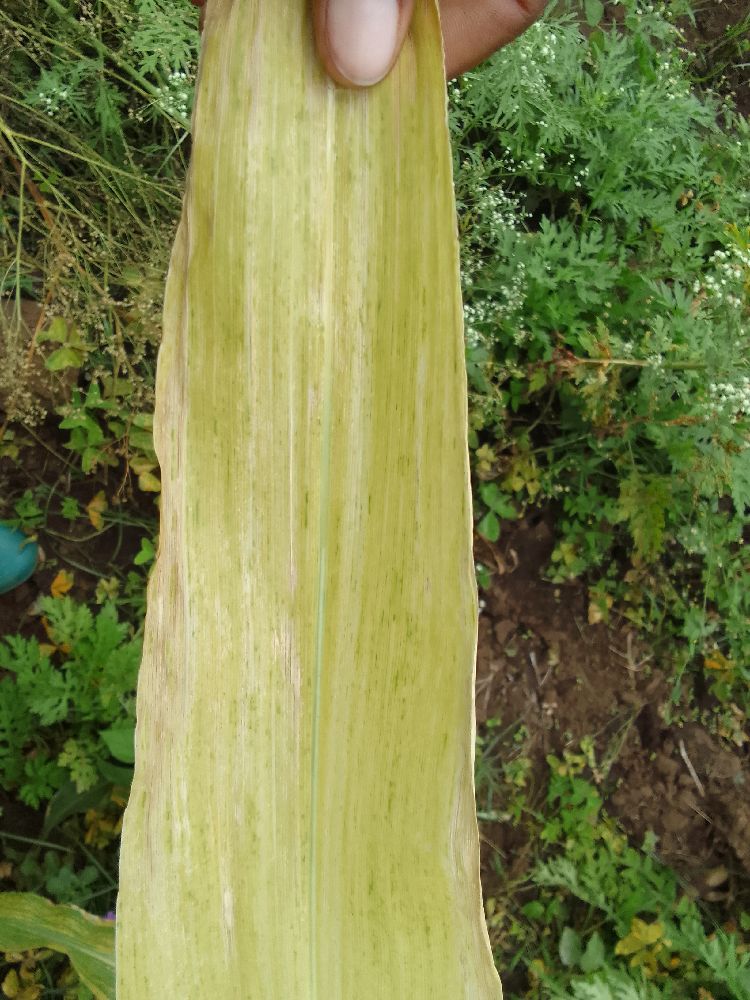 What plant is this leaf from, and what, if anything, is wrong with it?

maize, maize lethal necrosis
